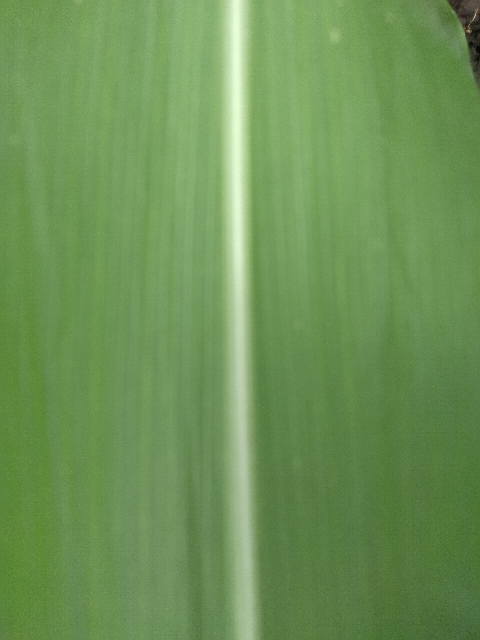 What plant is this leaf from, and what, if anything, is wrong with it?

maize, healthy
